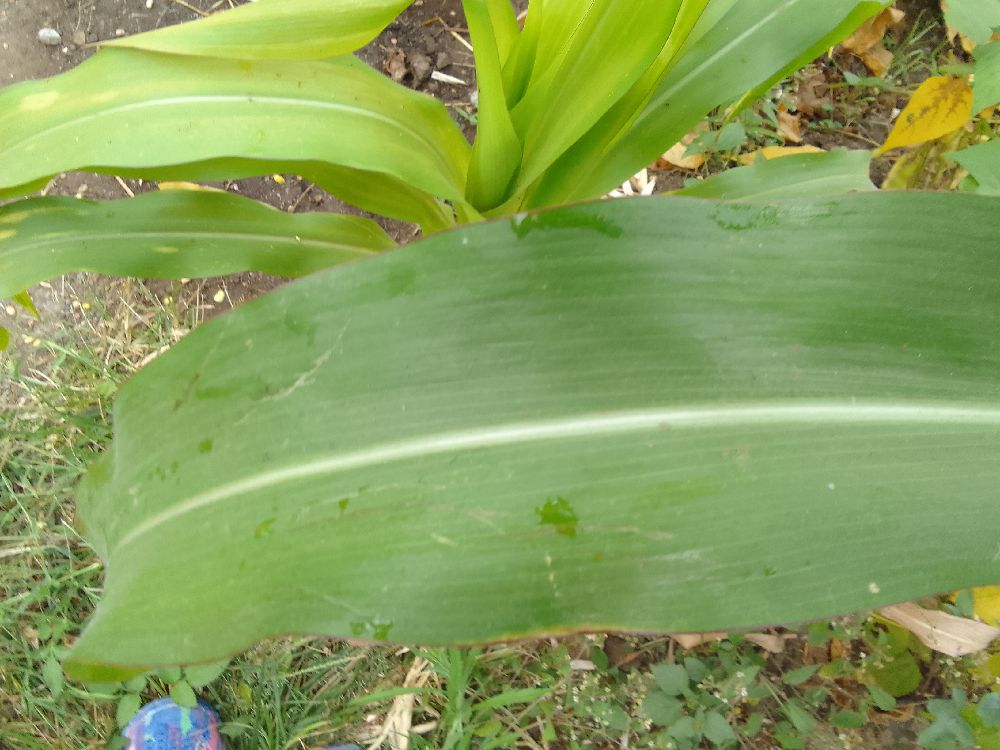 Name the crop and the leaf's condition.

maize, healthy
